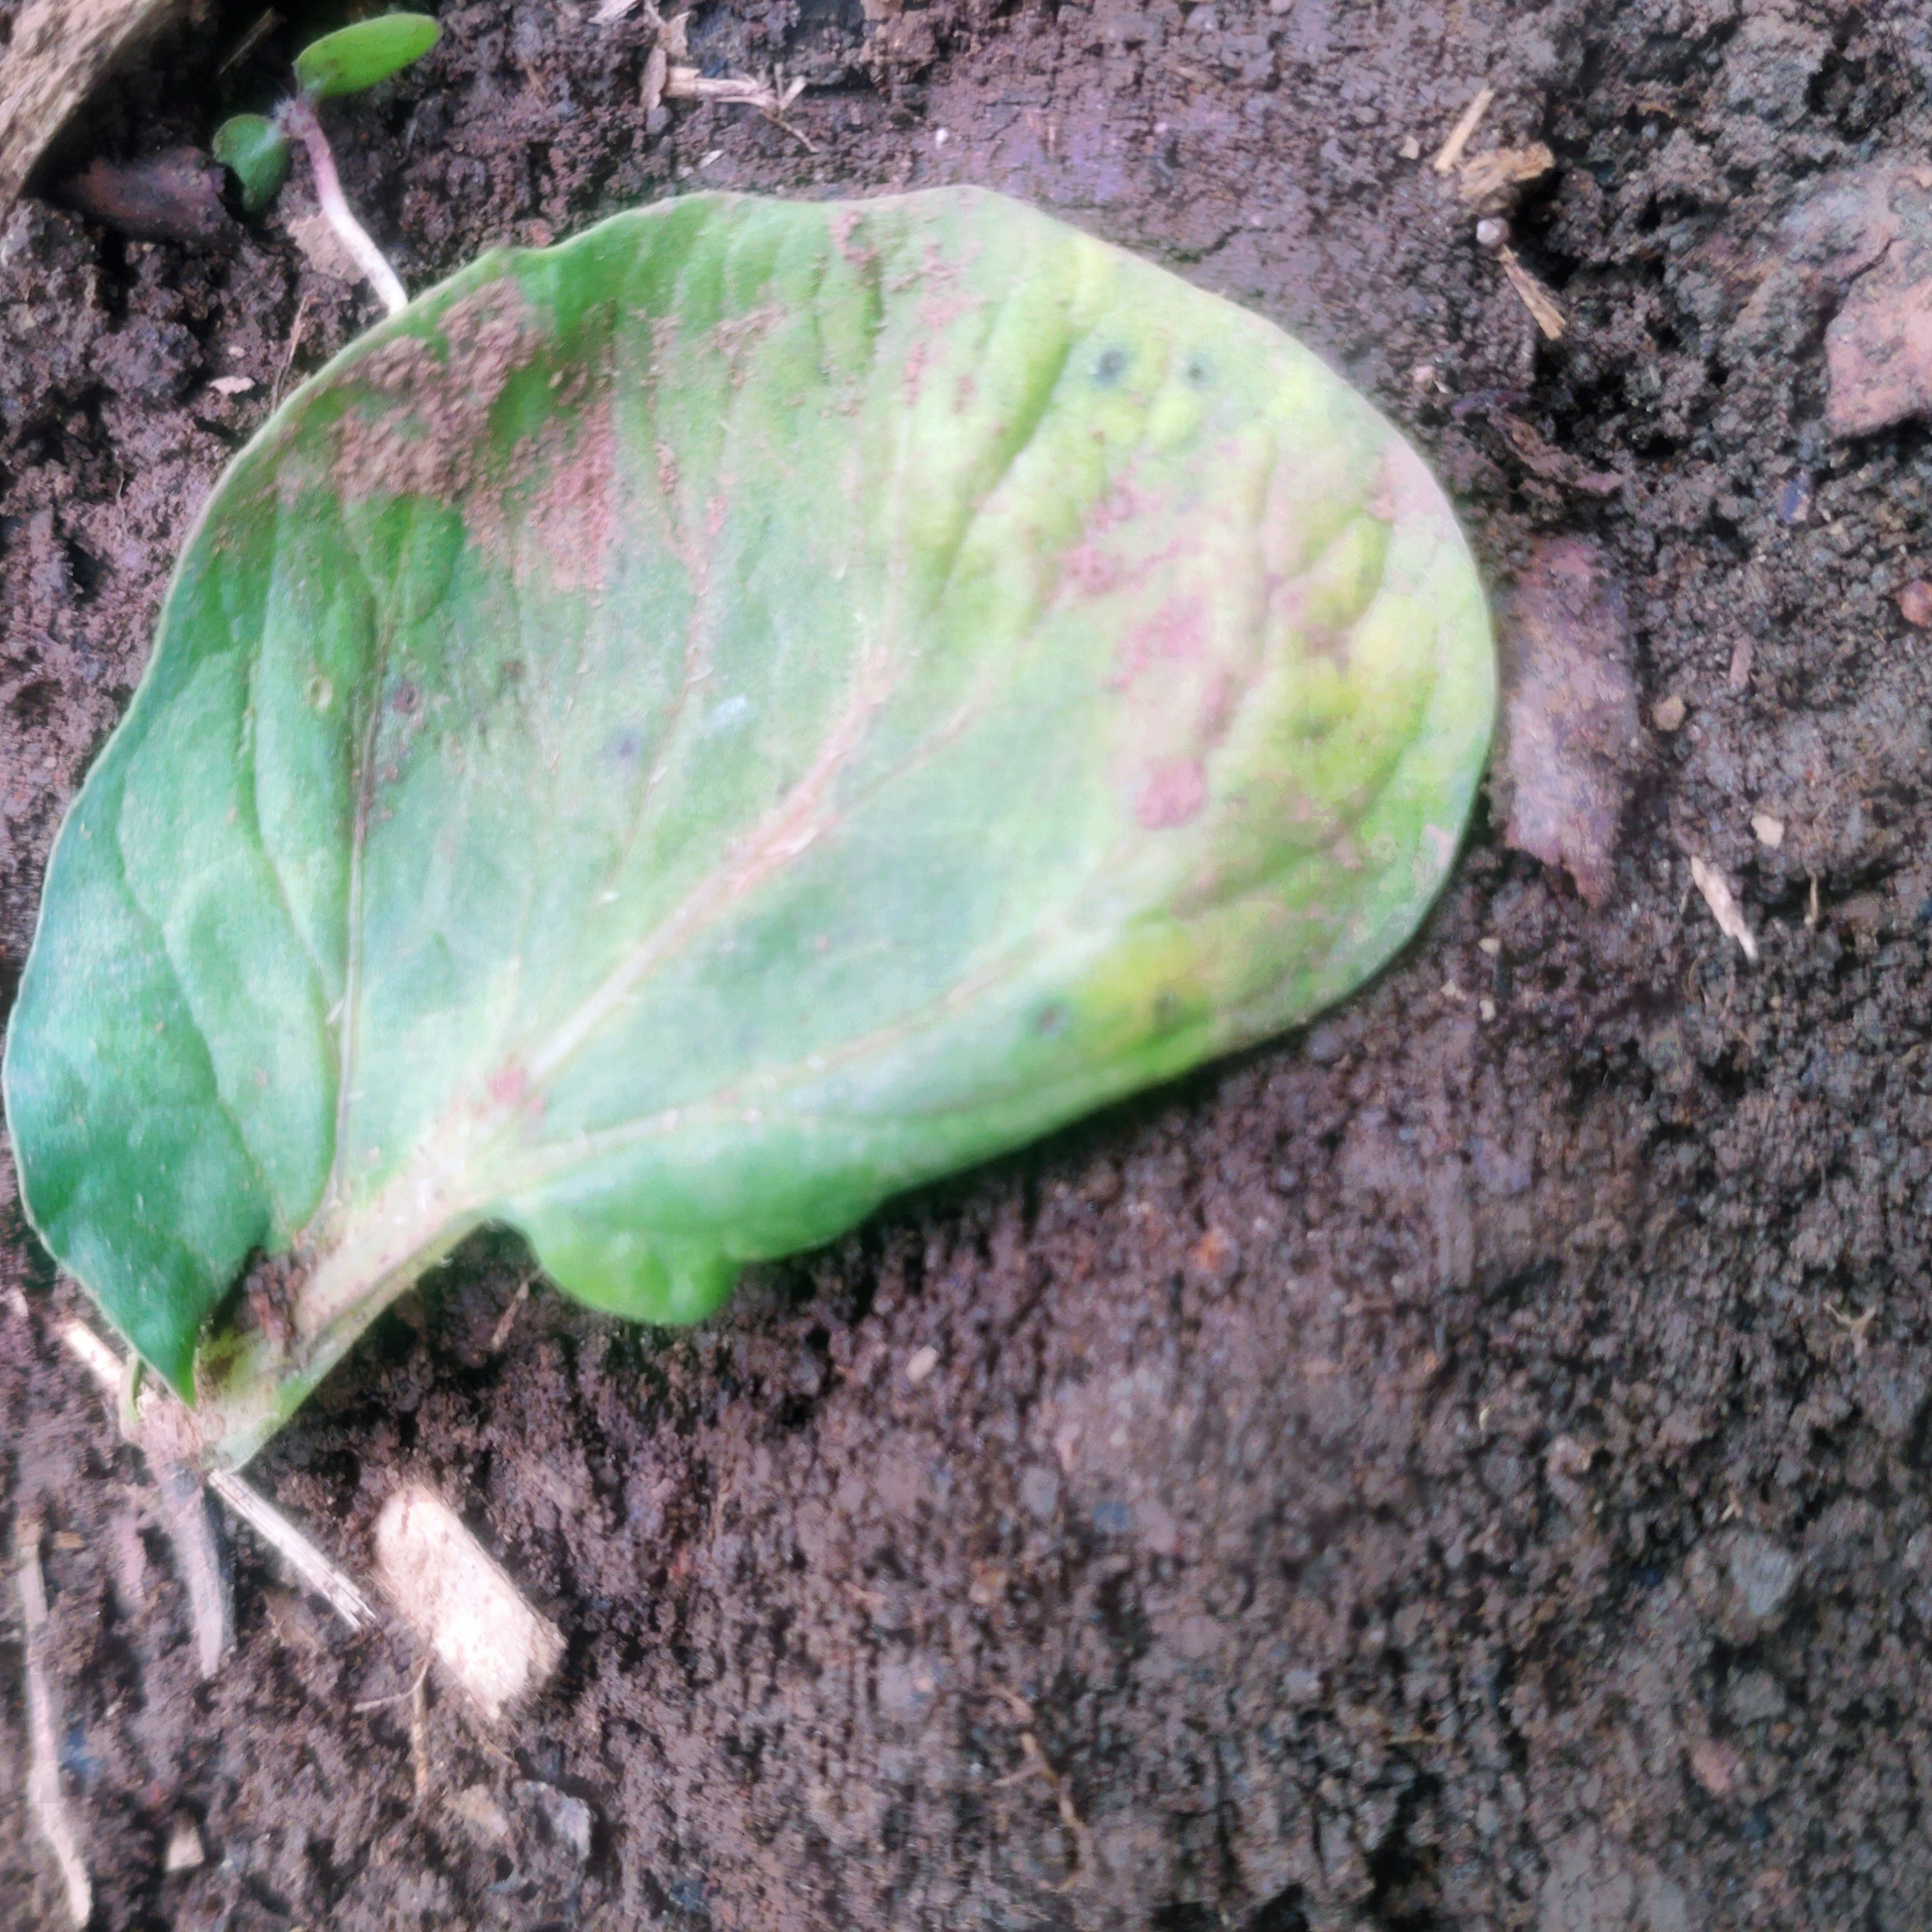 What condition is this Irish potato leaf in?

late blight
